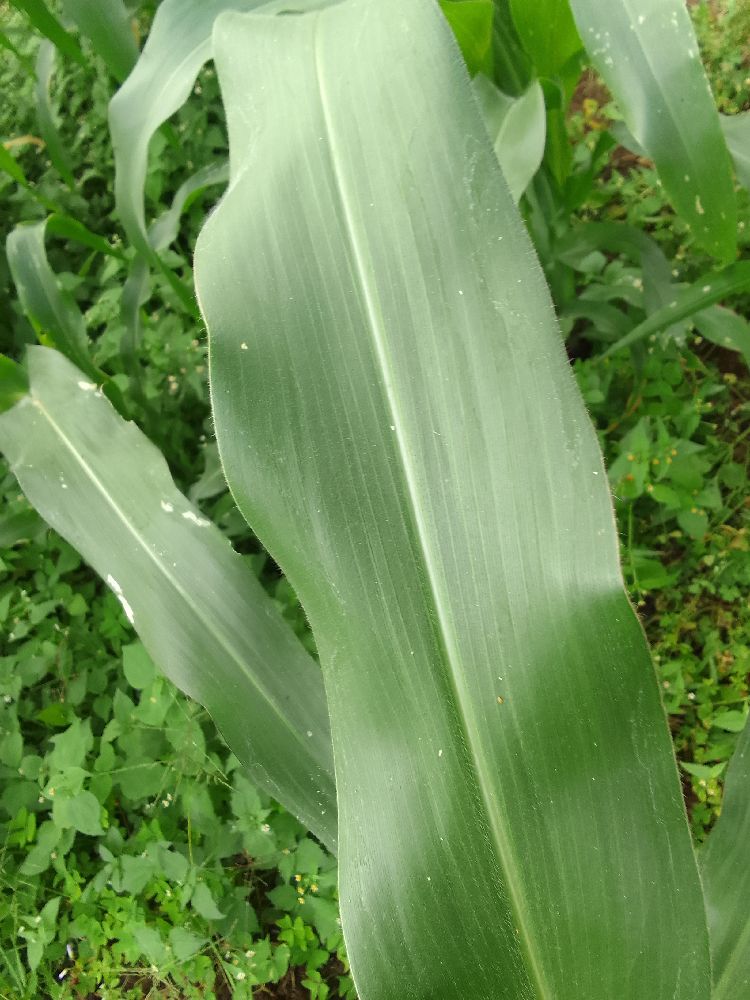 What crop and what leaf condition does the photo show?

maize, healthy
